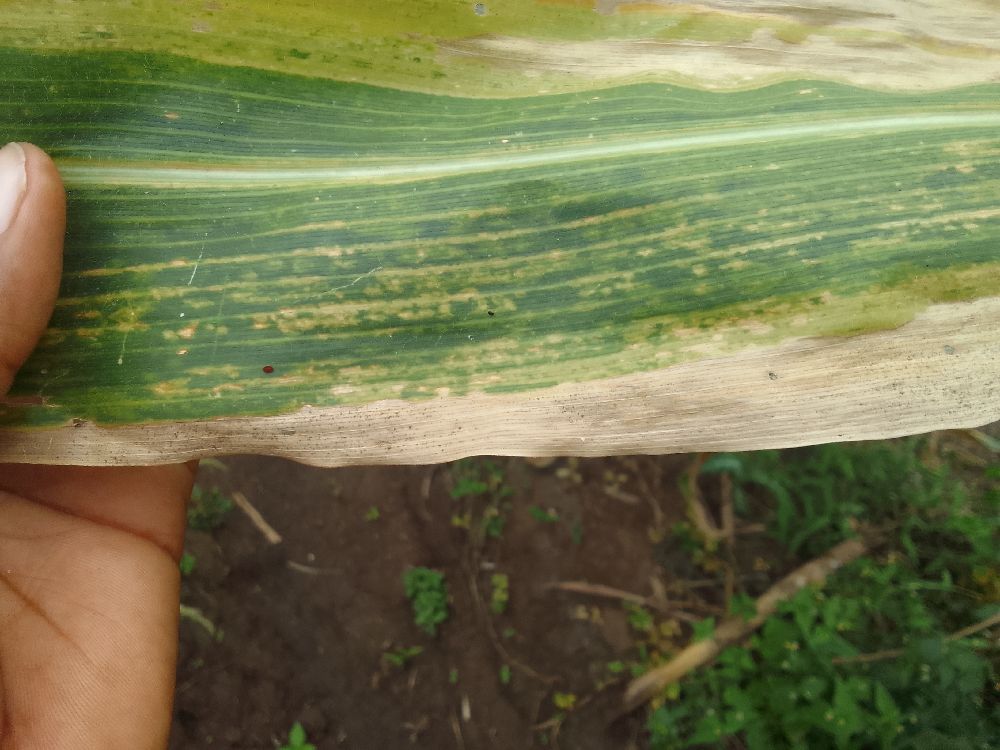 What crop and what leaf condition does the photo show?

maize, maize lethal necrosis
